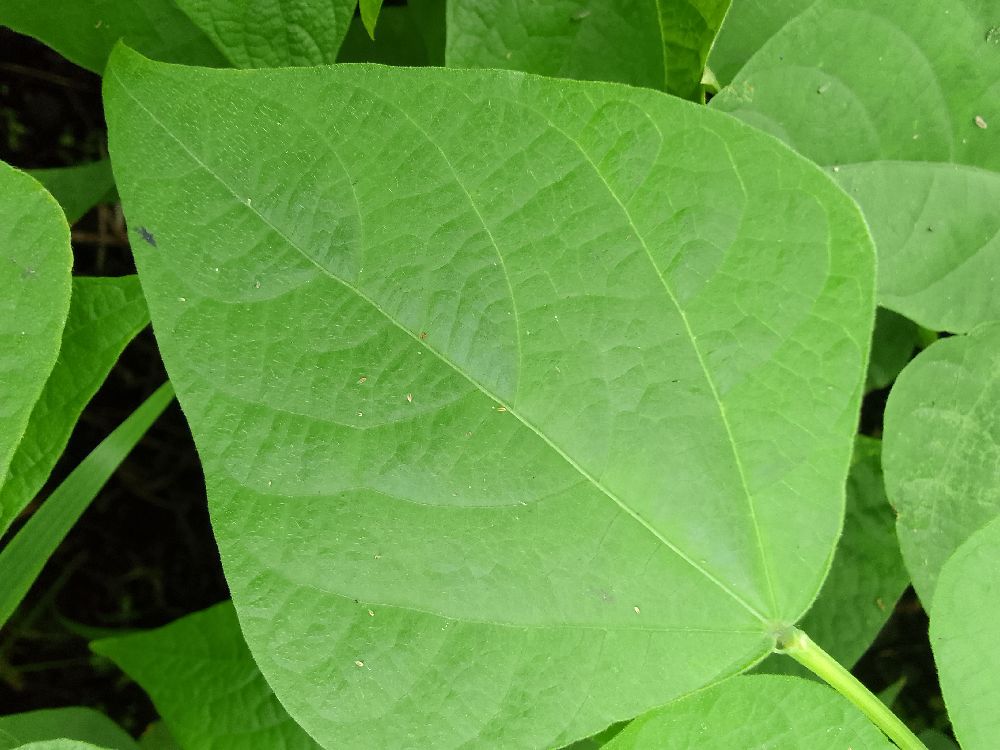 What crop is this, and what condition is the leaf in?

common bean, healthy
